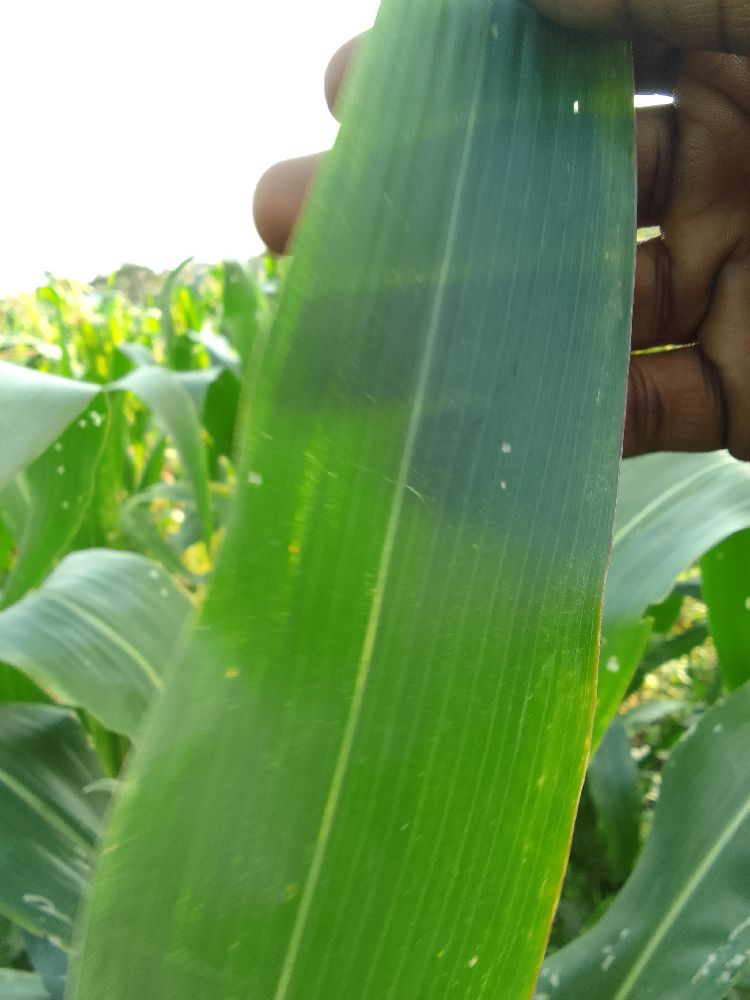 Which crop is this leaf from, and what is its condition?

maize, healthy
